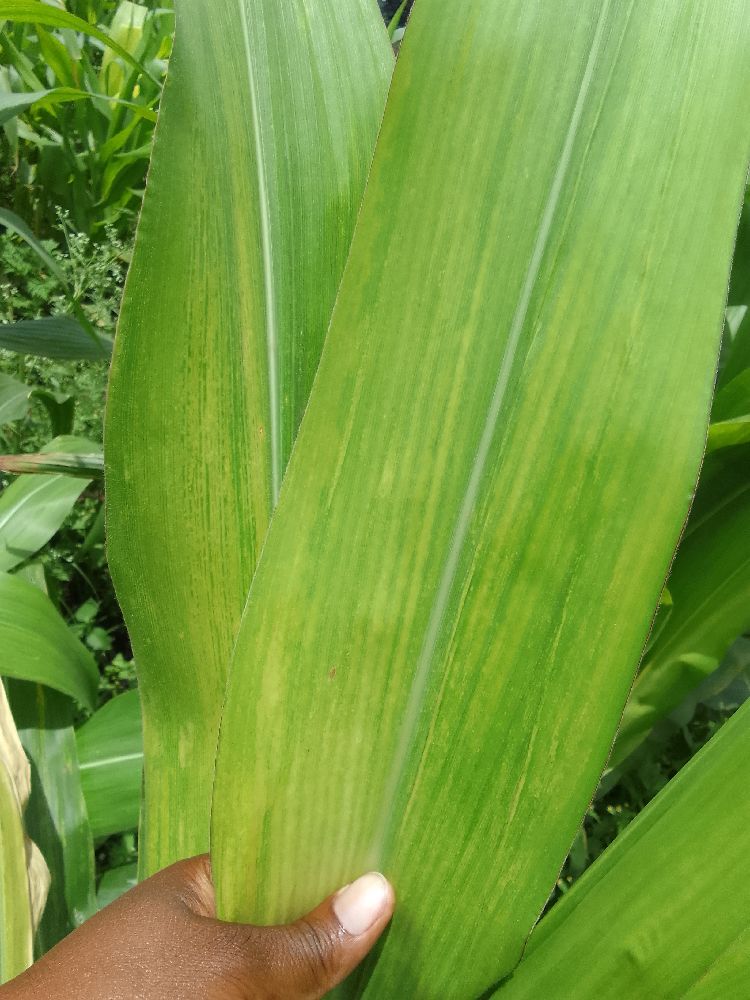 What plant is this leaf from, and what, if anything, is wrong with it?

maize, maize lethal necrosis
